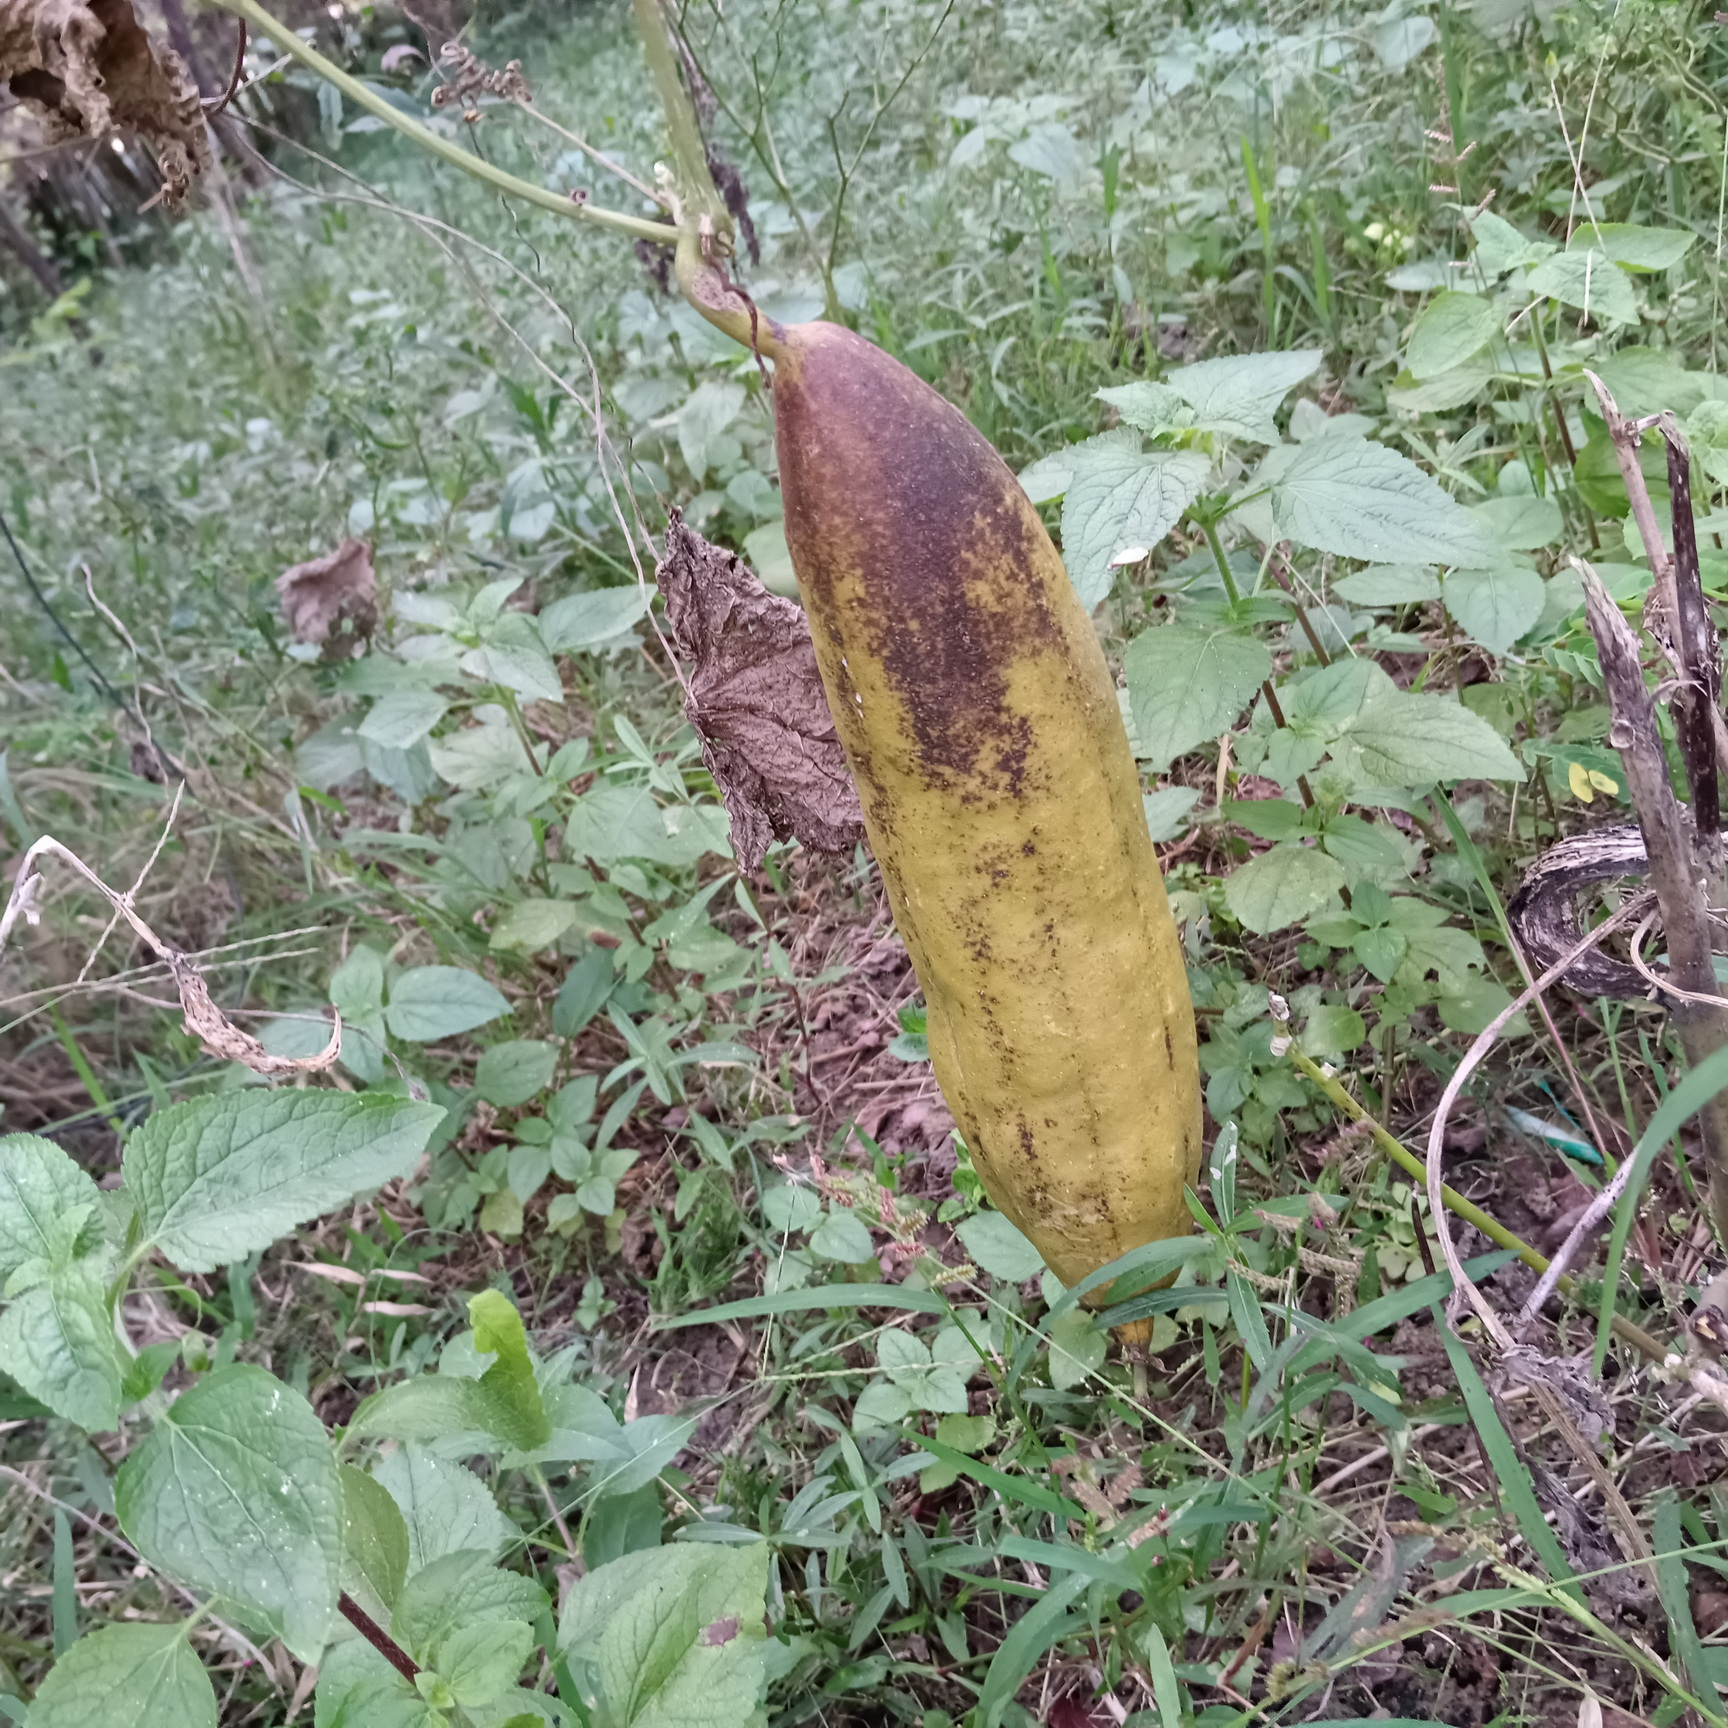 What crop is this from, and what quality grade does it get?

luffa, faulty
